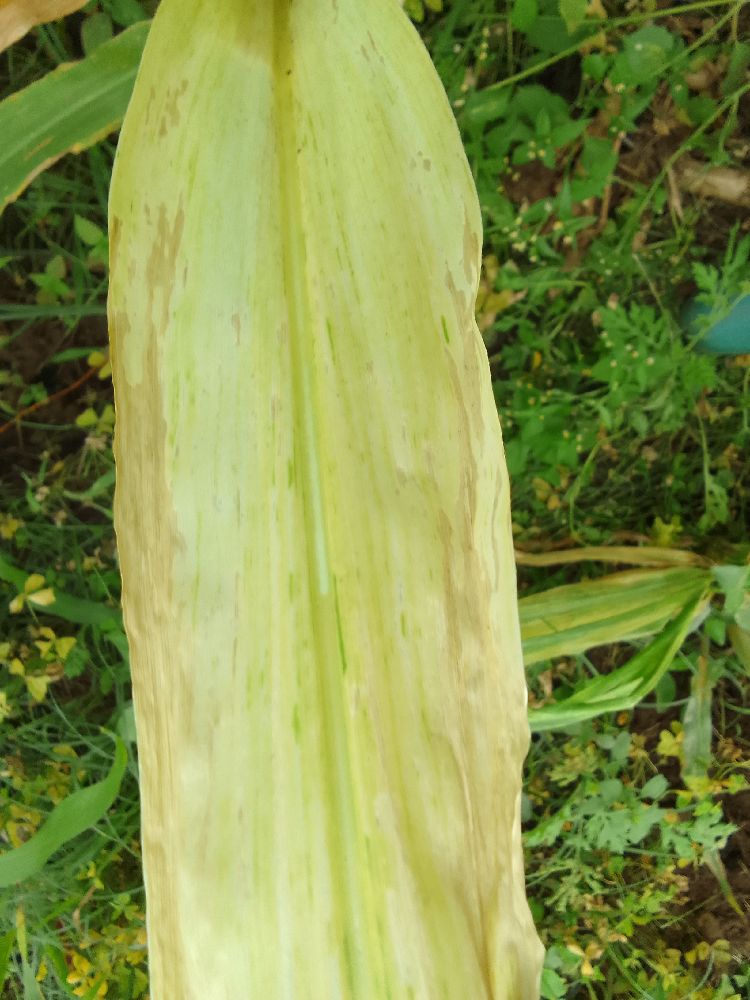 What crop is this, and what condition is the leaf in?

maize, maize lethal necrosis
